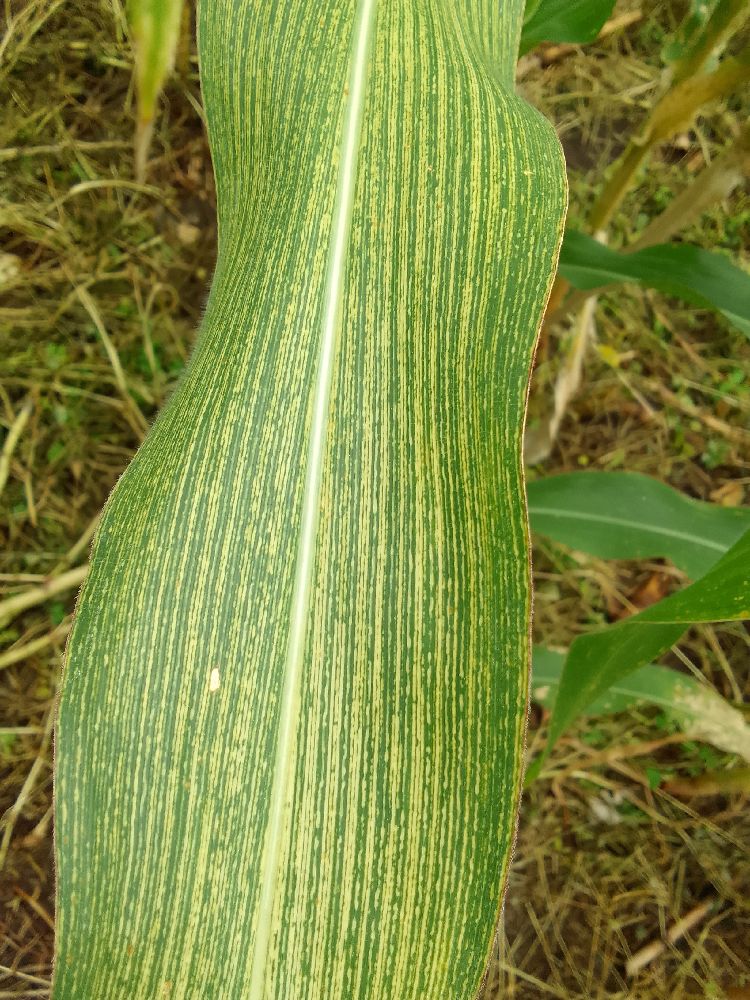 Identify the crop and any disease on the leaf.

maize, maize streak virus
